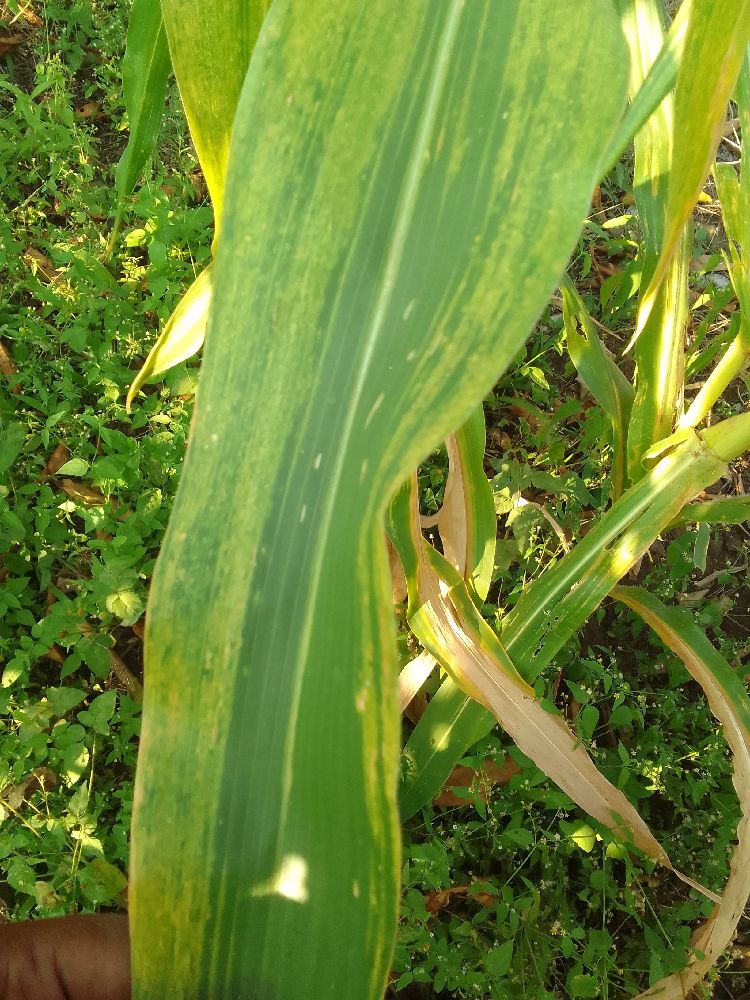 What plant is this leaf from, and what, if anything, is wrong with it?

maize, maize lethal necrosis
